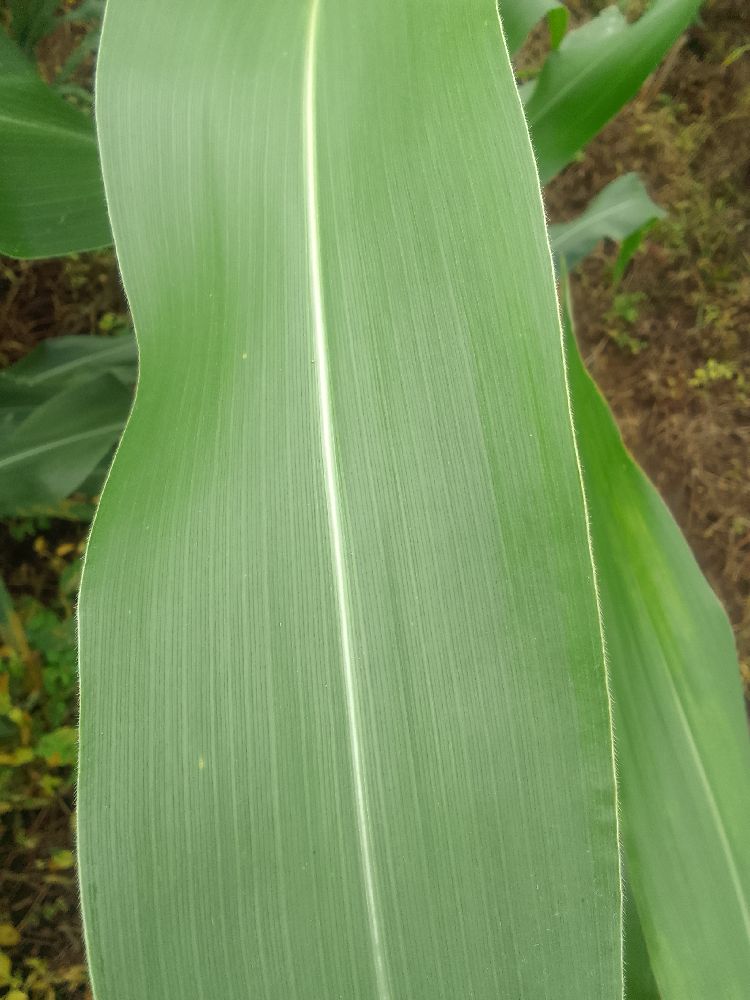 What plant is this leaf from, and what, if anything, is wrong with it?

maize, healthy
